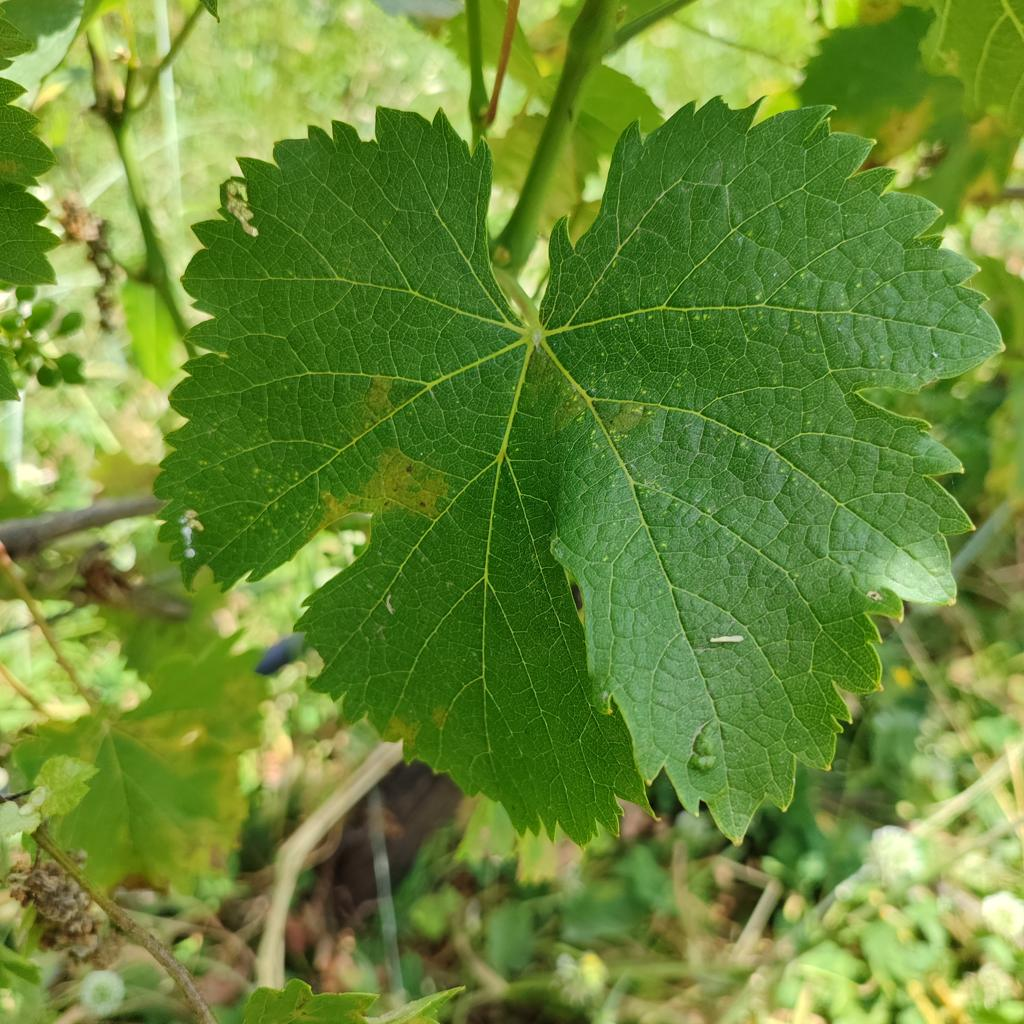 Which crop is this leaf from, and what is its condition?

grapevine, downy mildew
